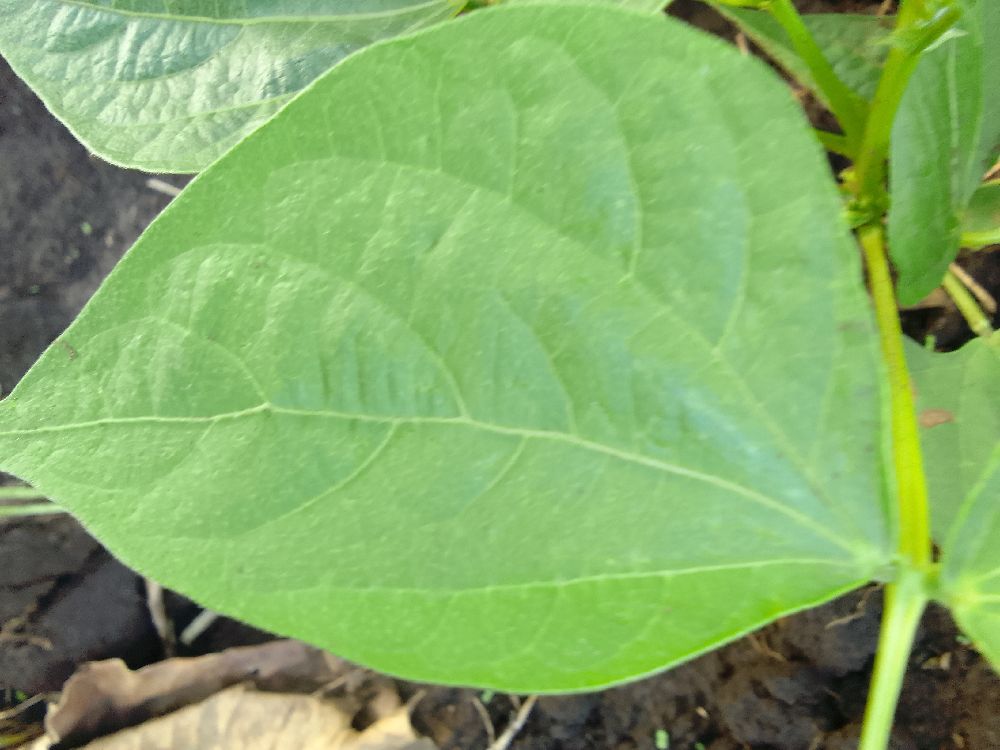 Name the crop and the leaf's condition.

common bean, healthy
